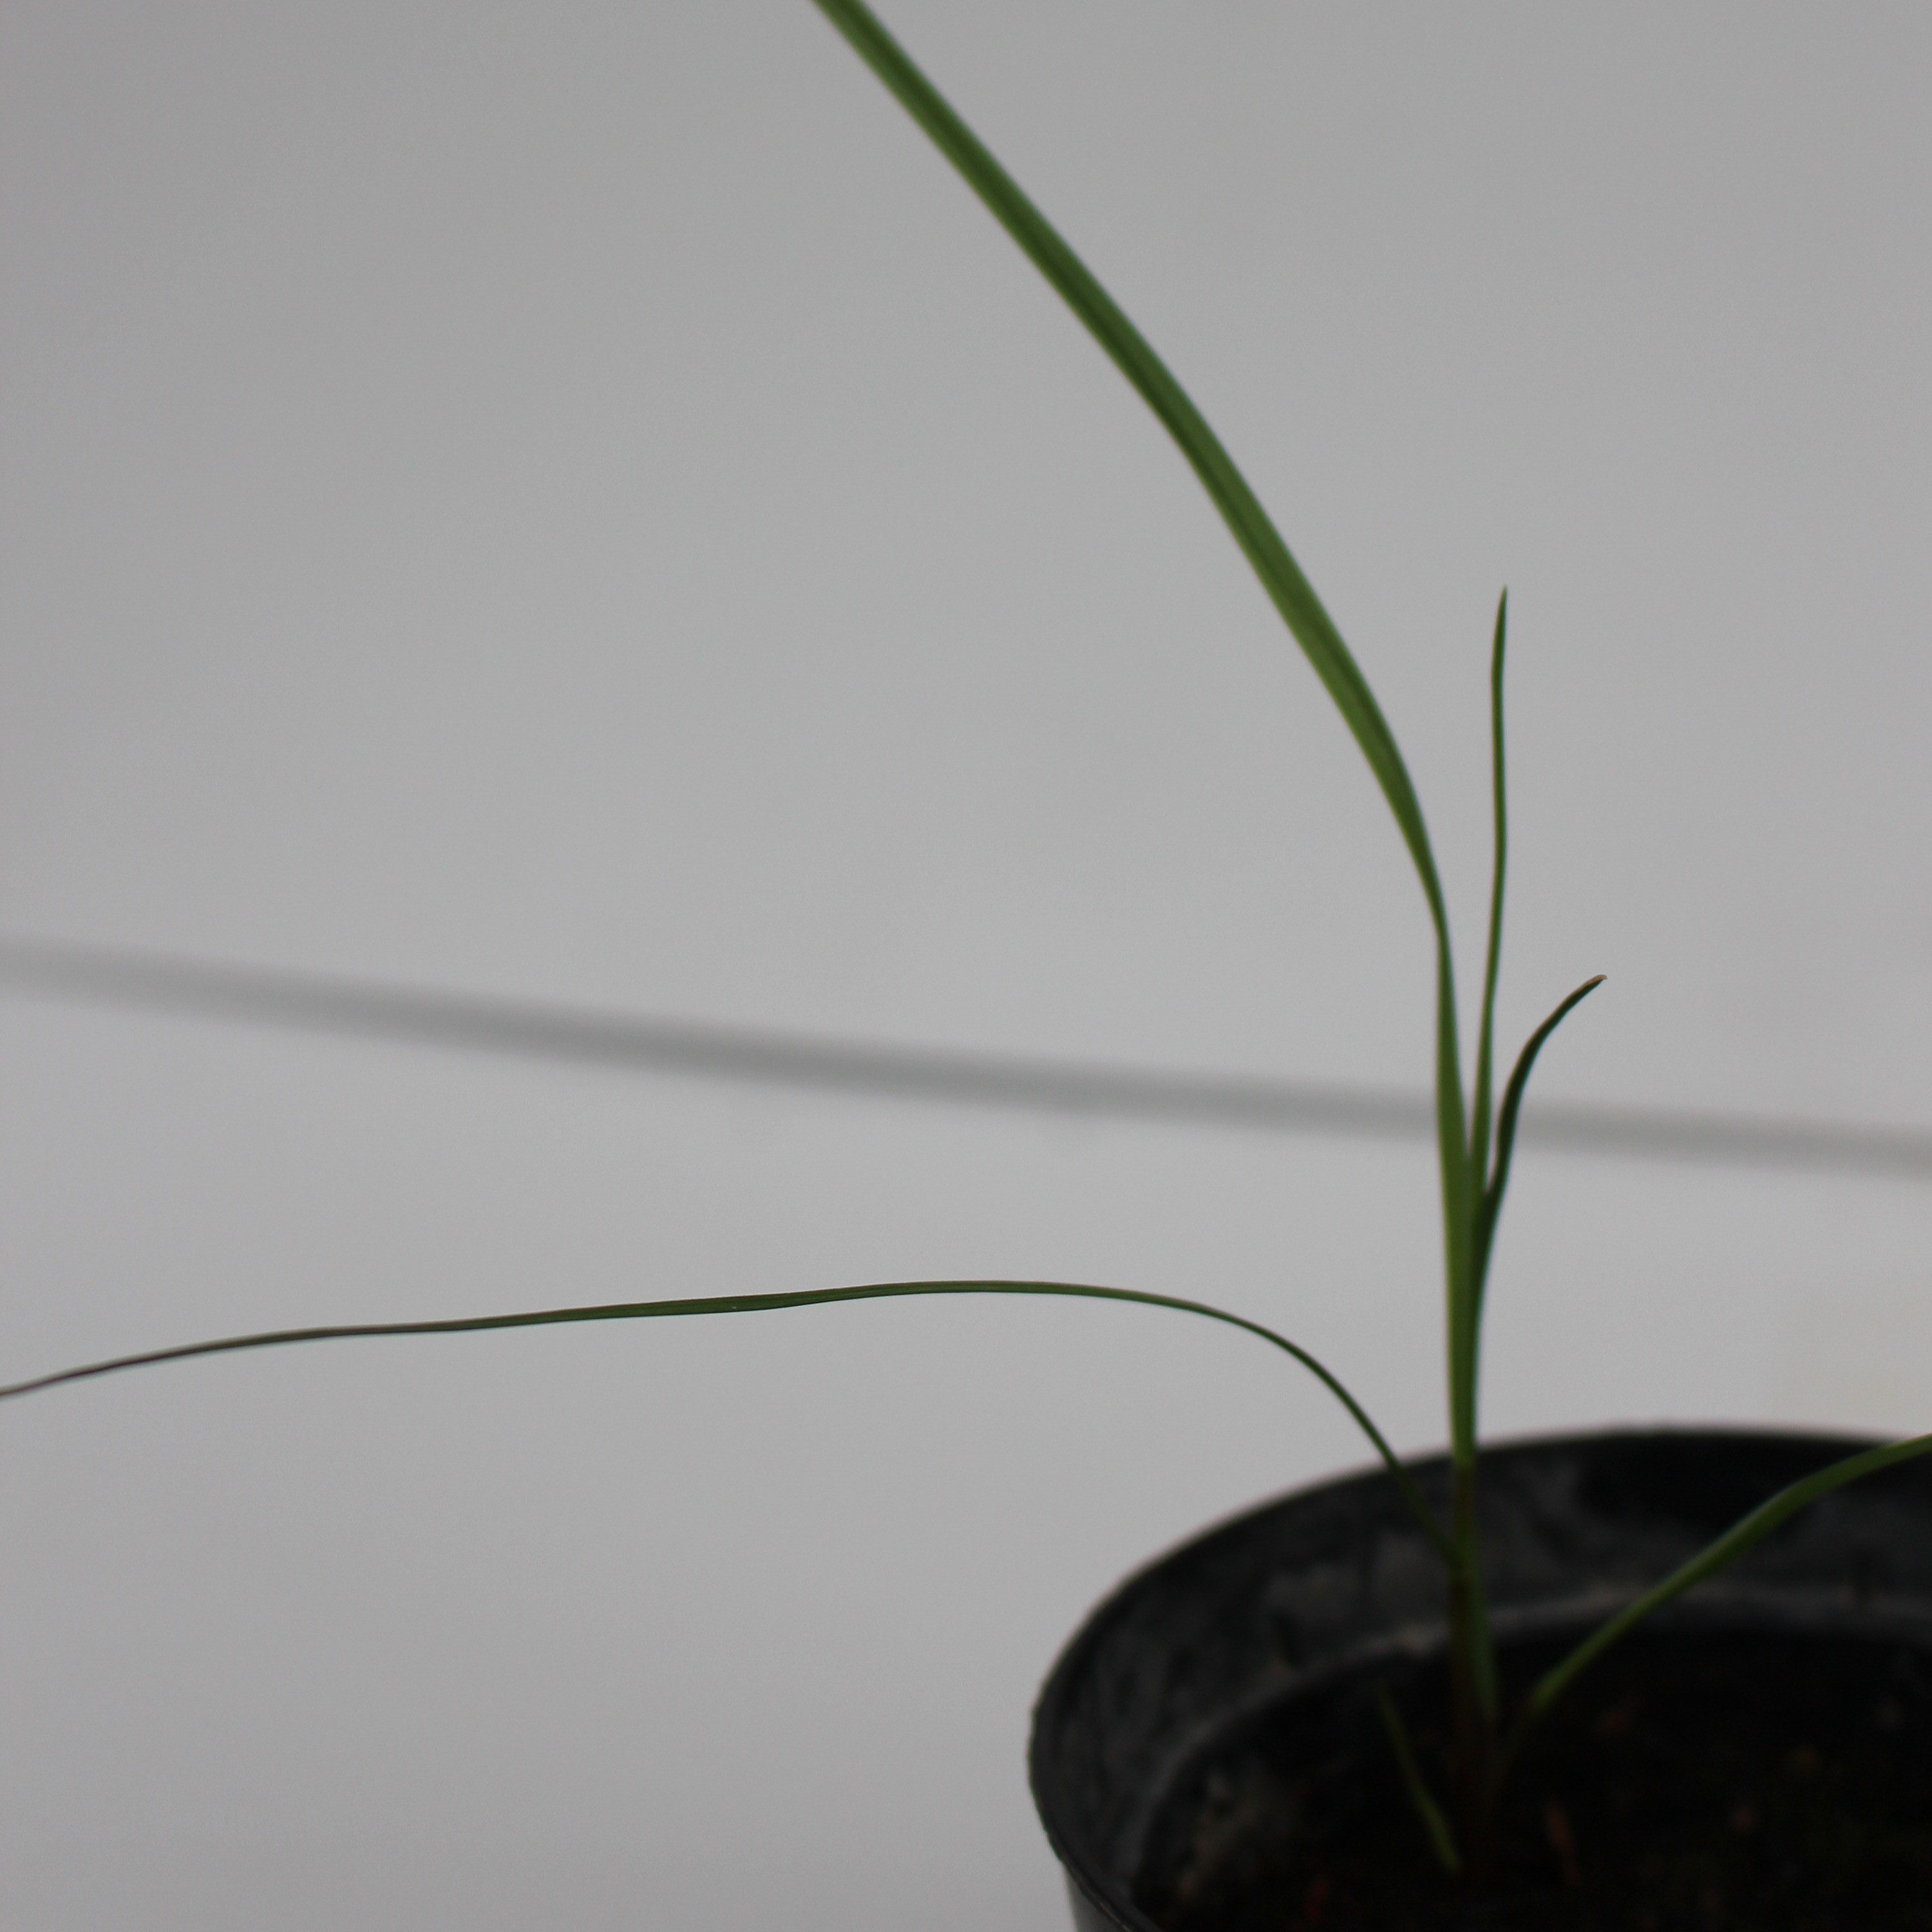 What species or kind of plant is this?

Lolium multiflorum
